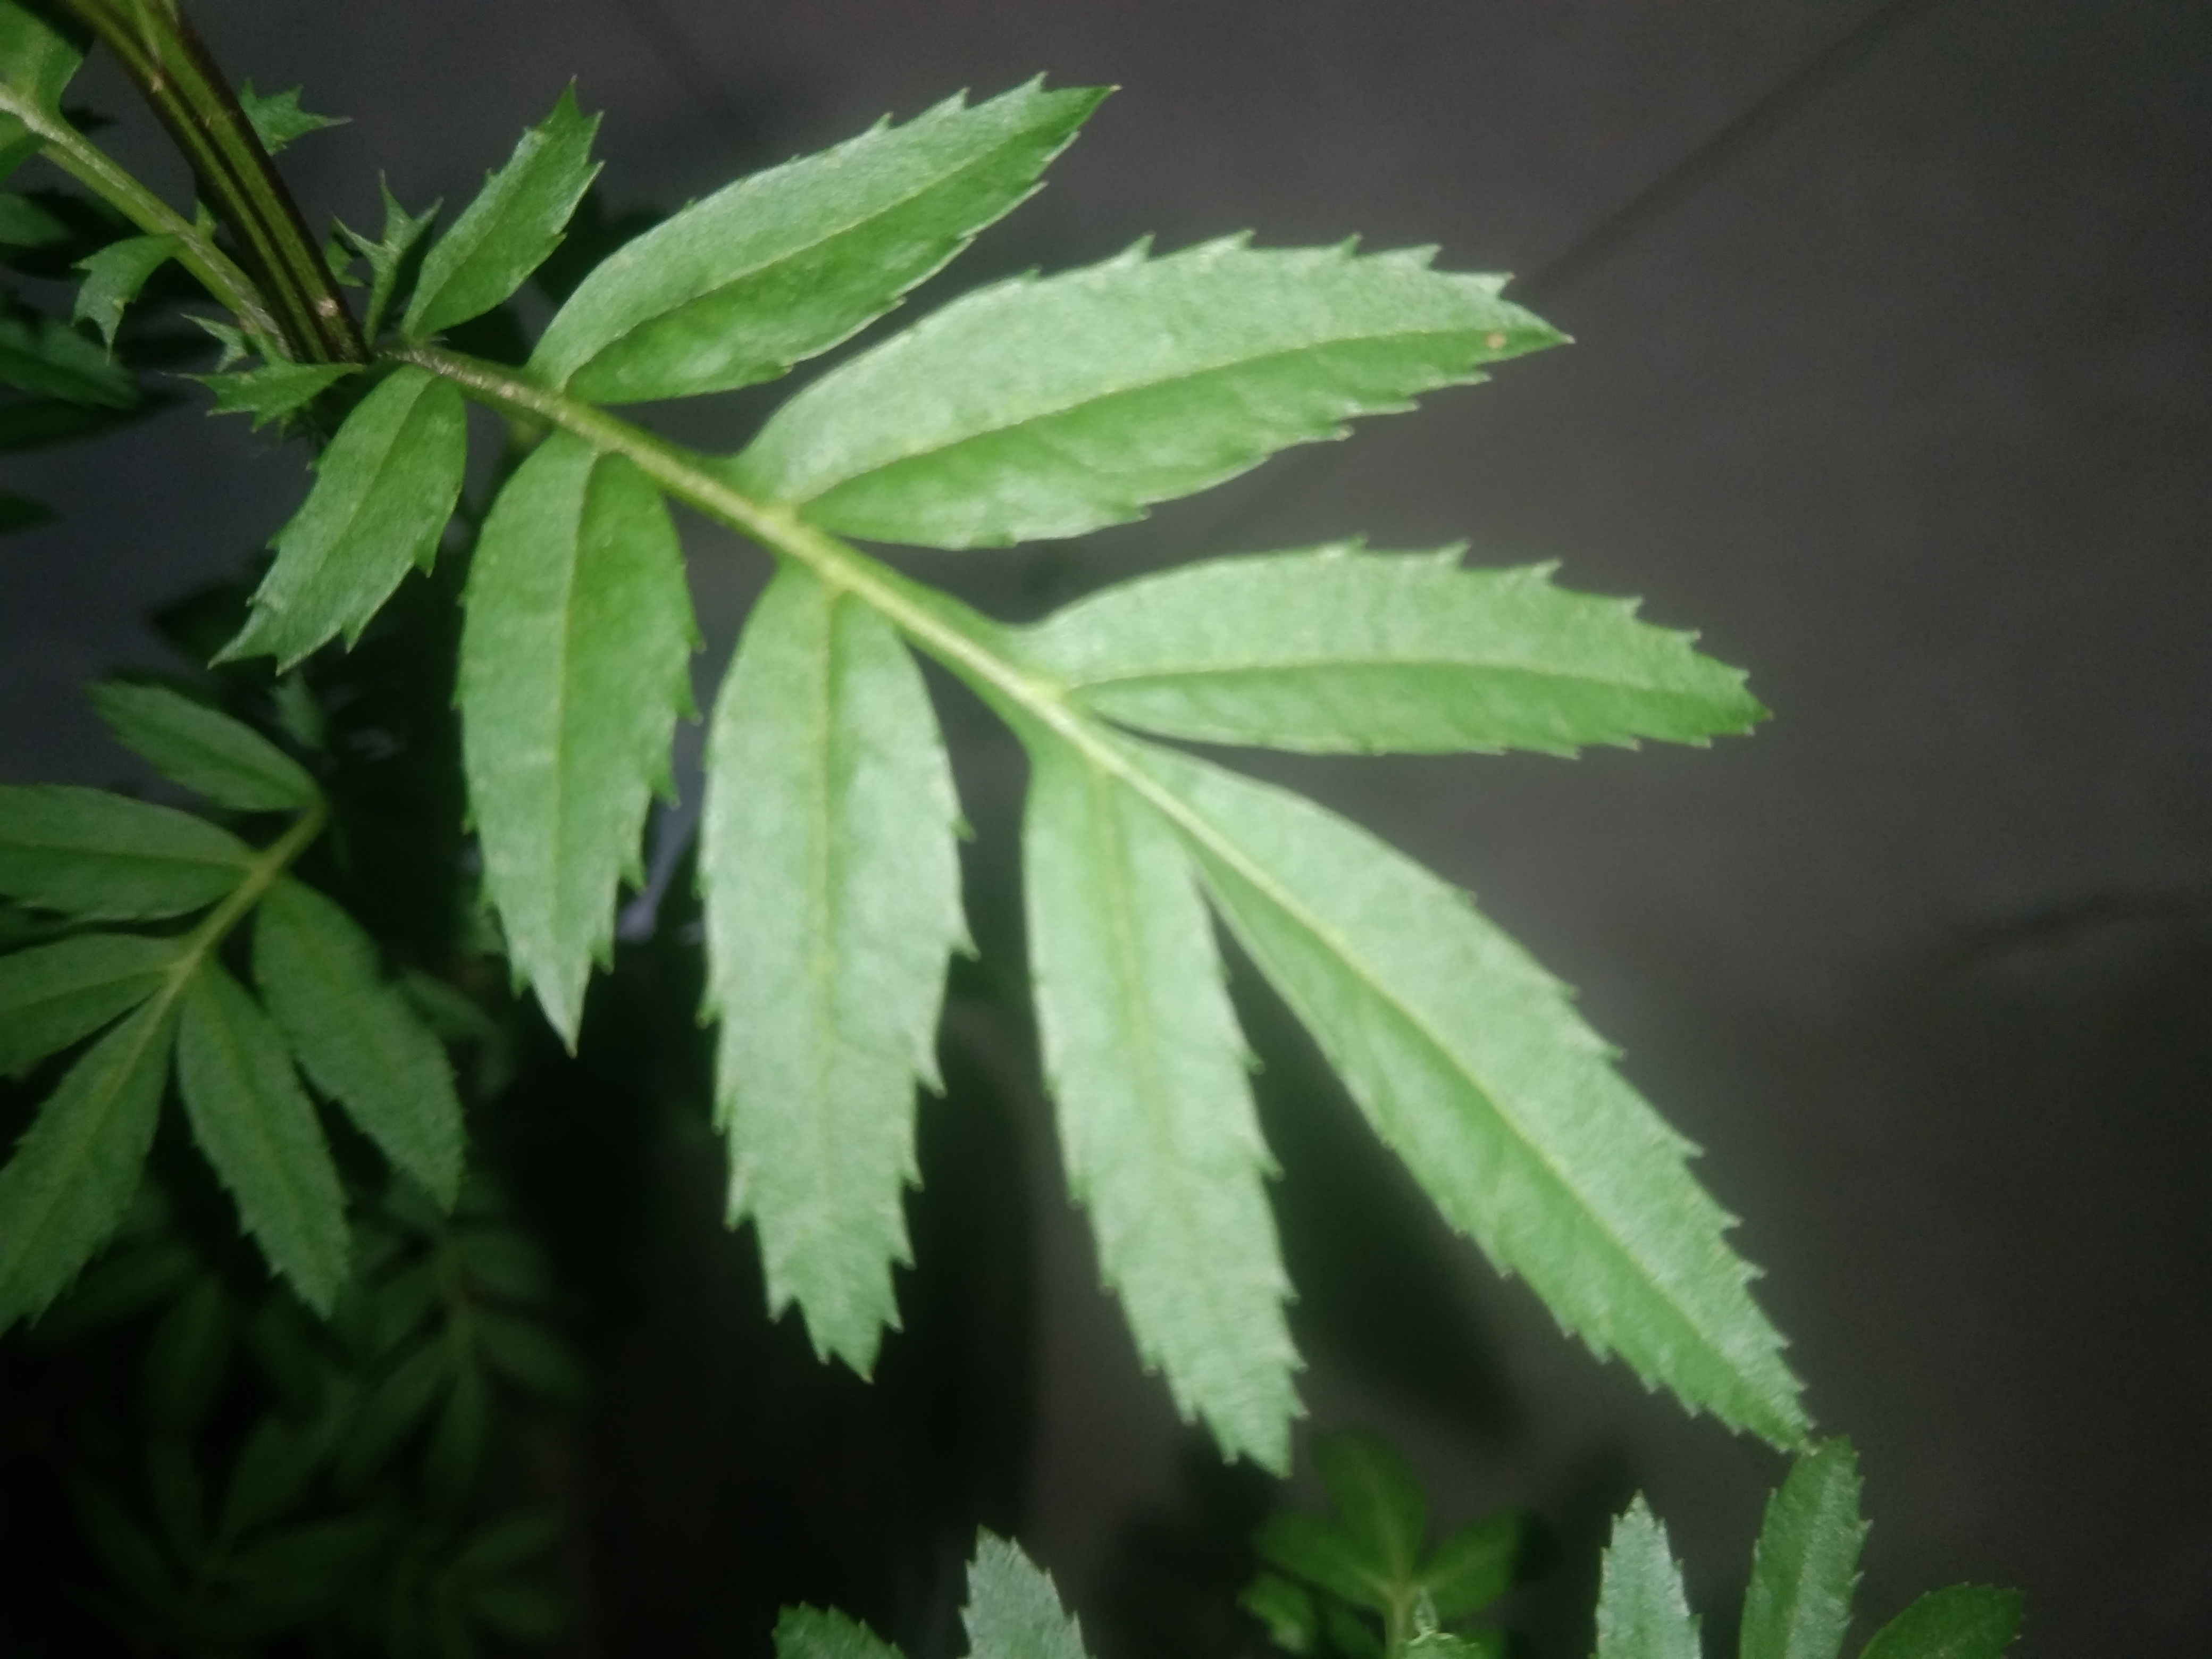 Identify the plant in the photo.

marigold
